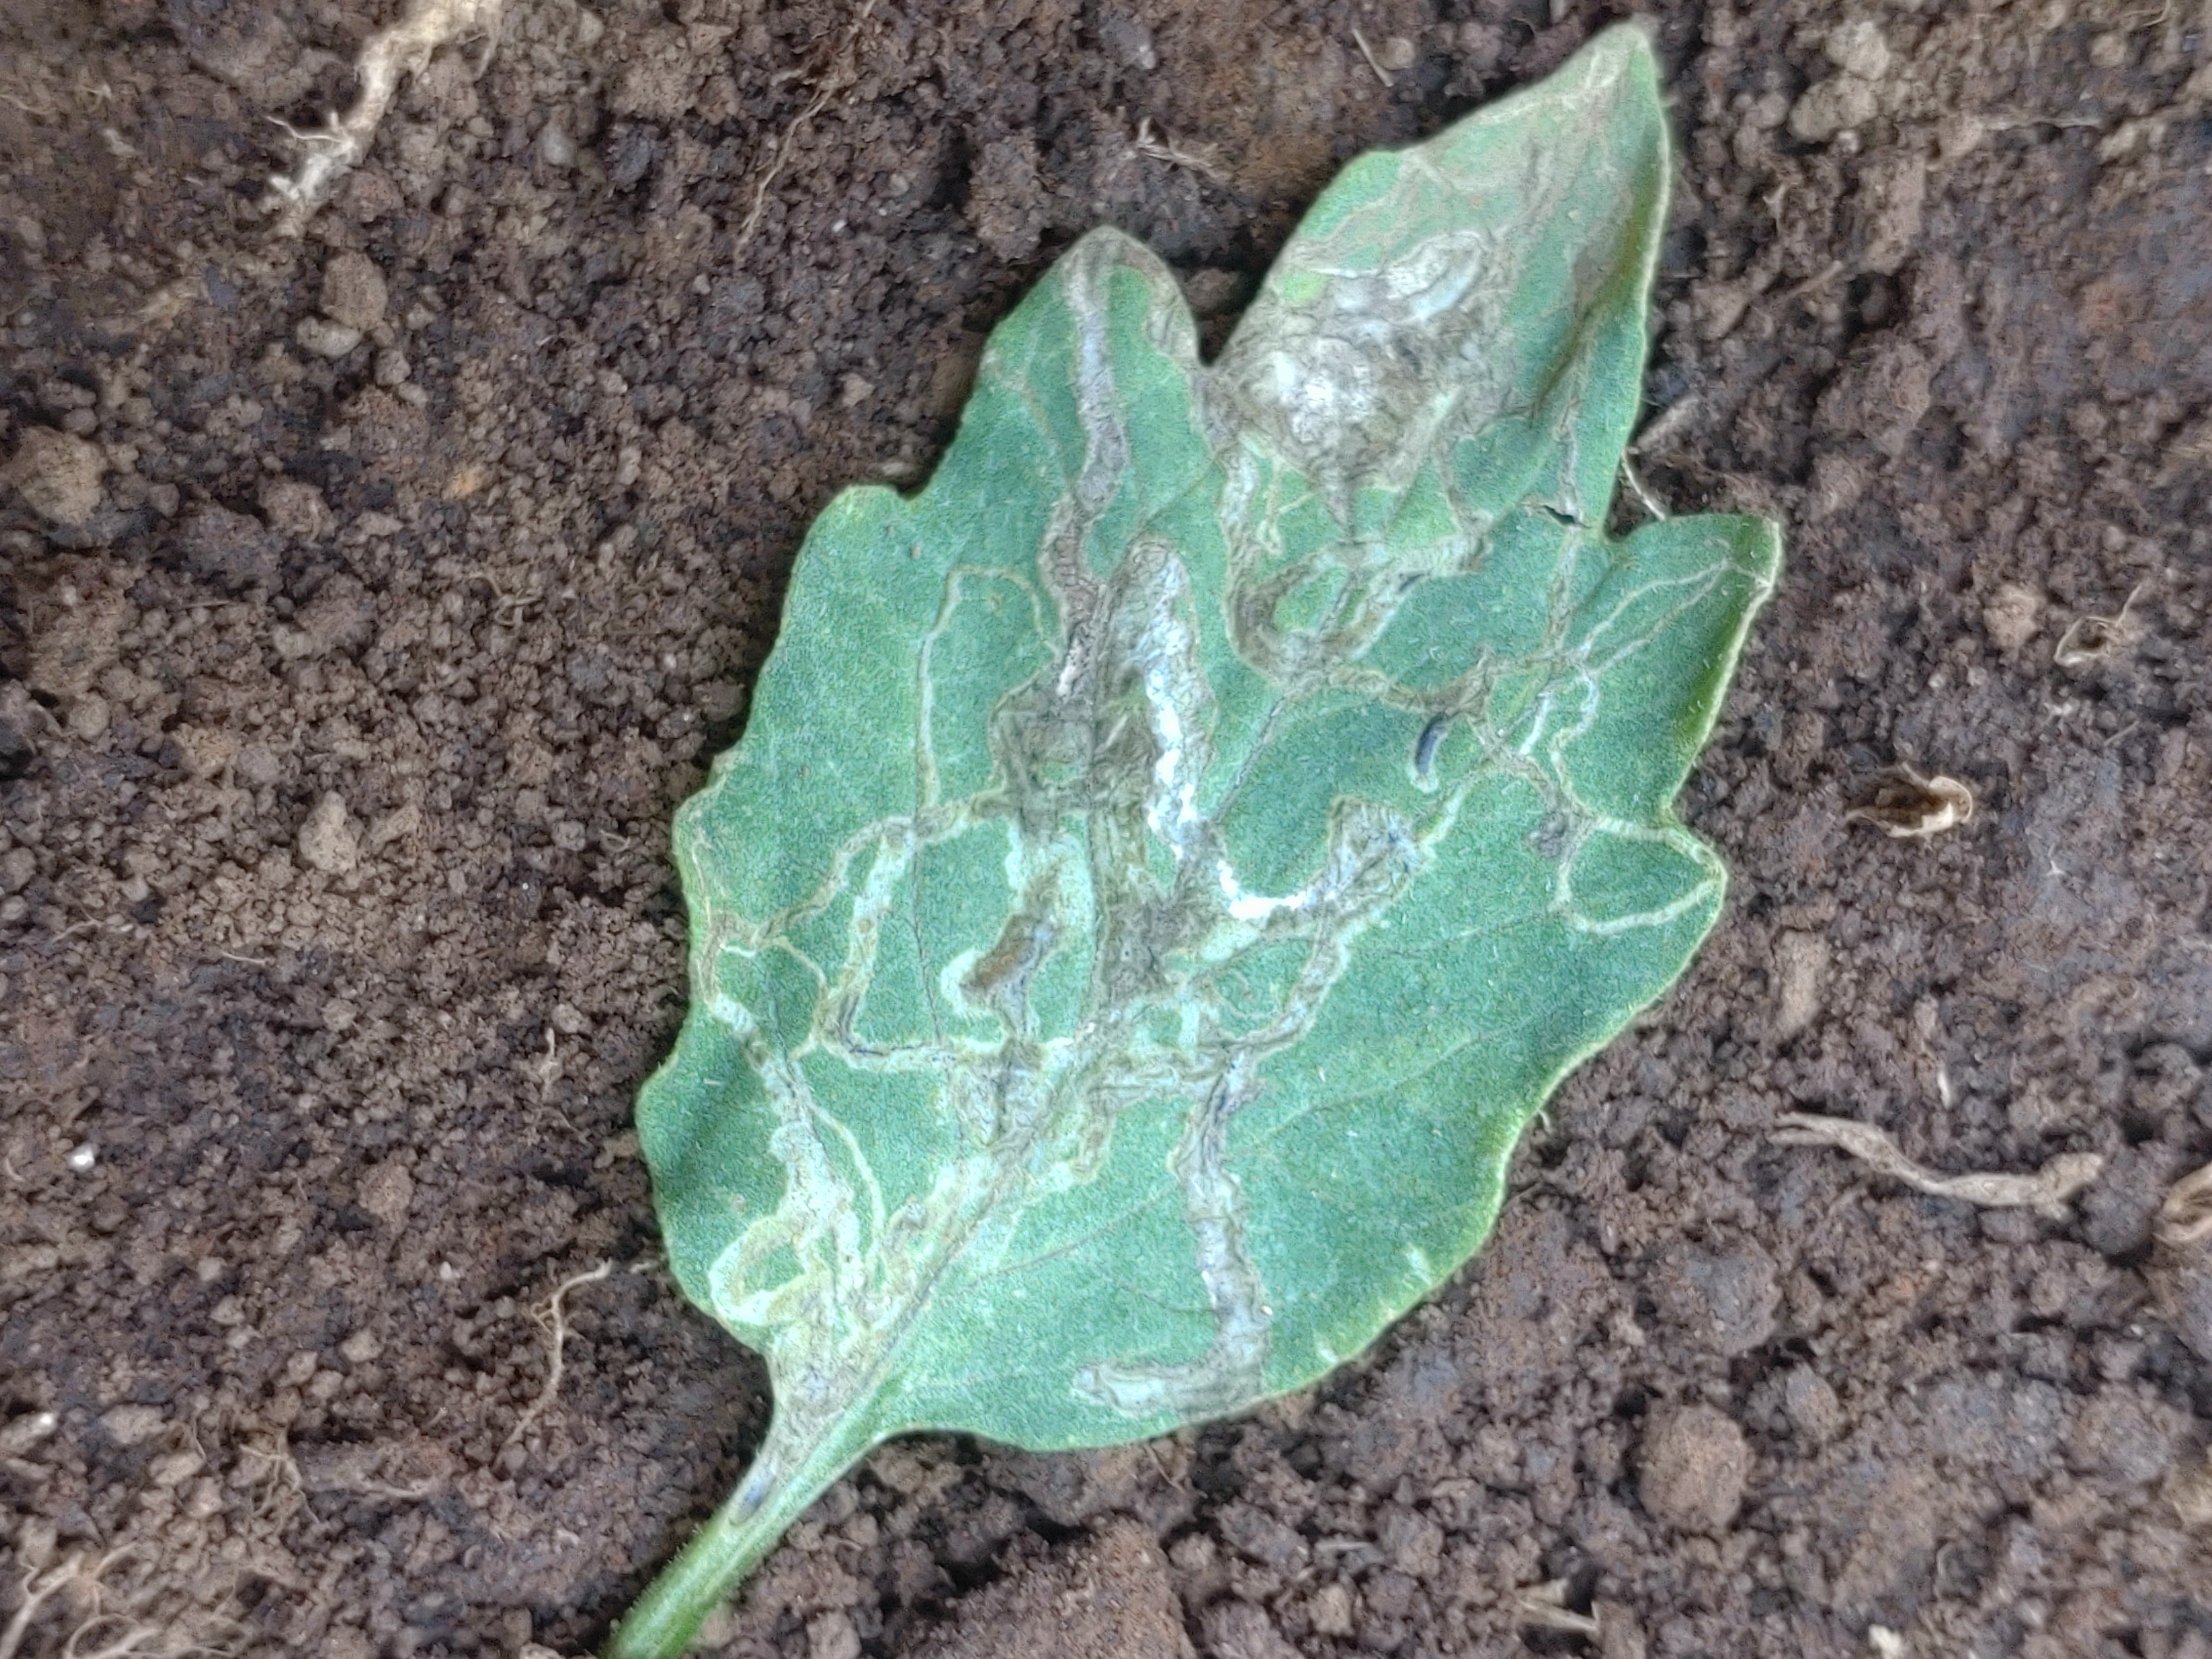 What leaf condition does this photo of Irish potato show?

late blight
